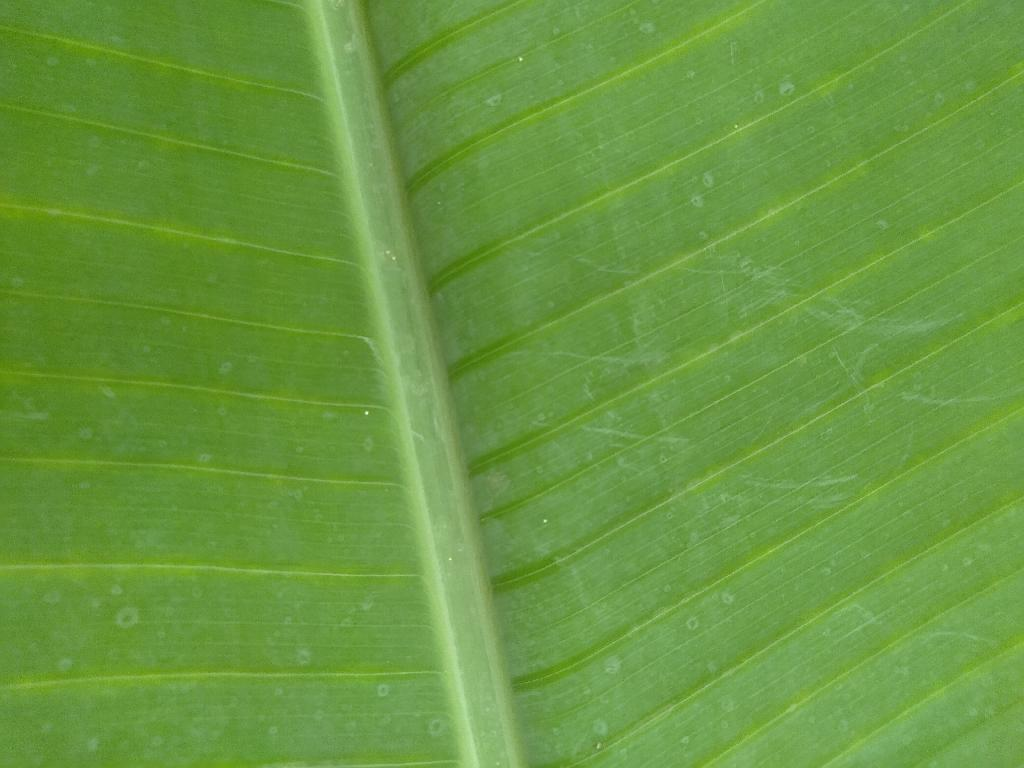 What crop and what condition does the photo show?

banana, healthy
